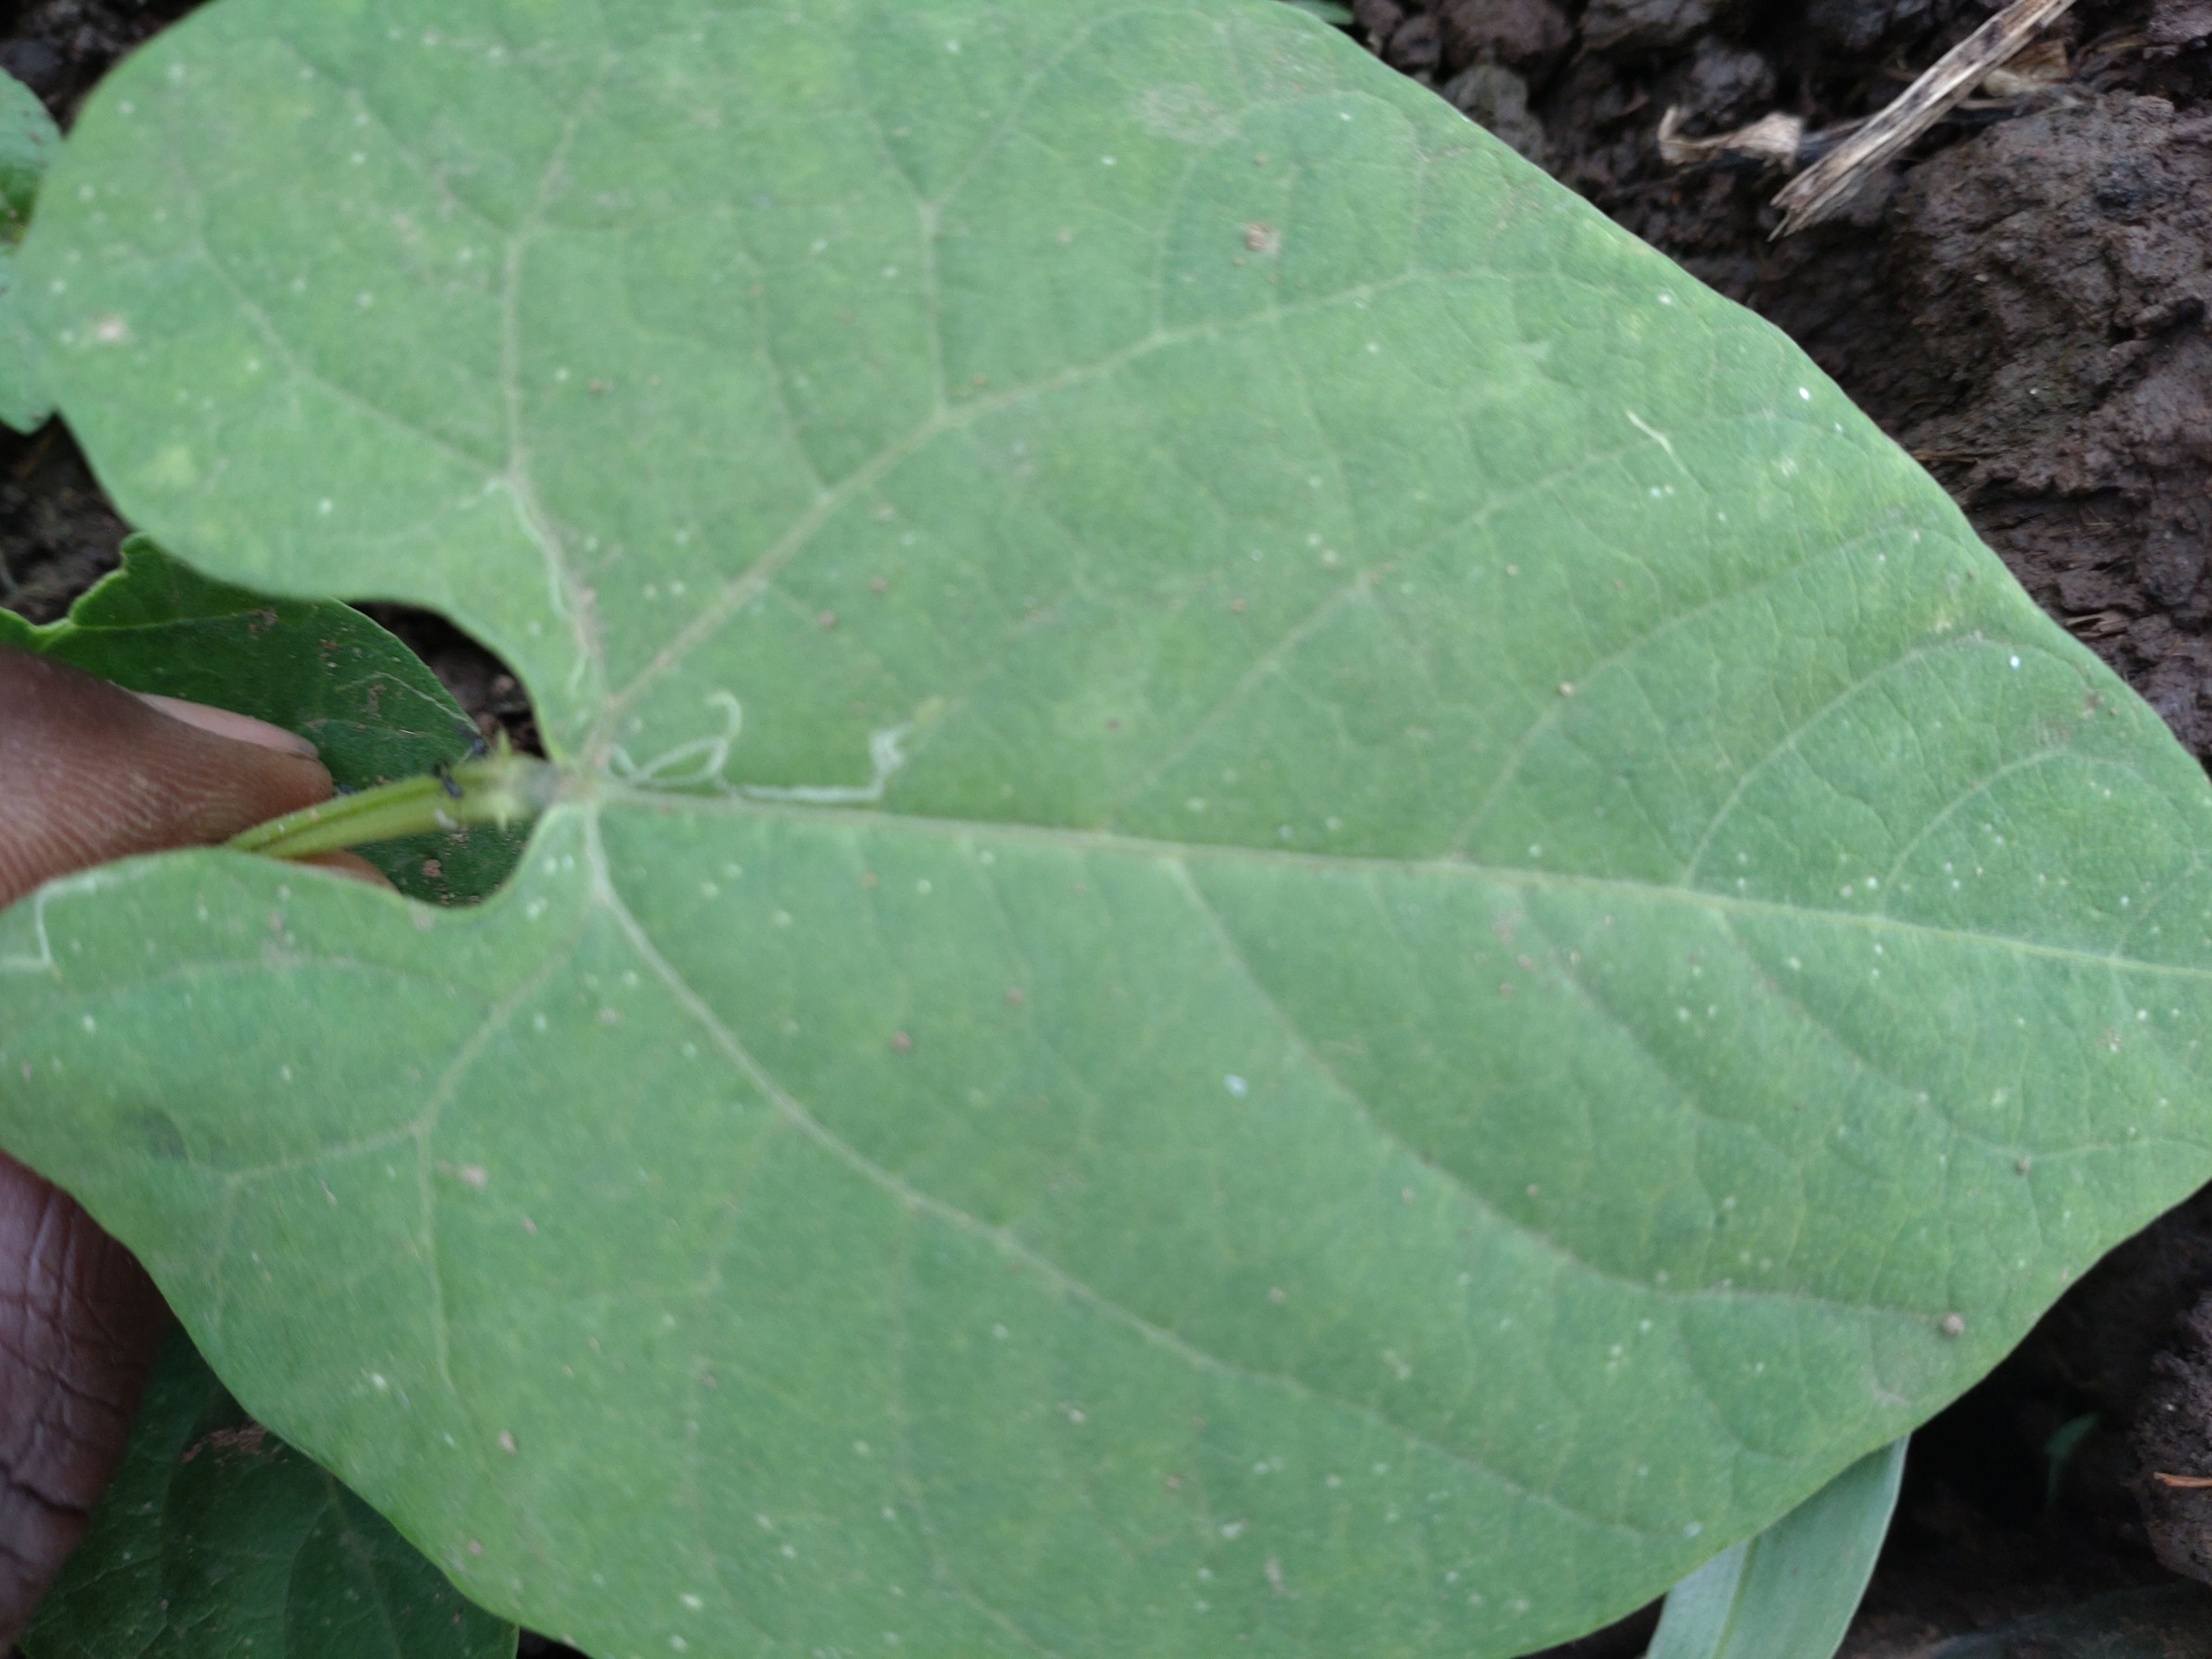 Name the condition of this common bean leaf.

healthy
